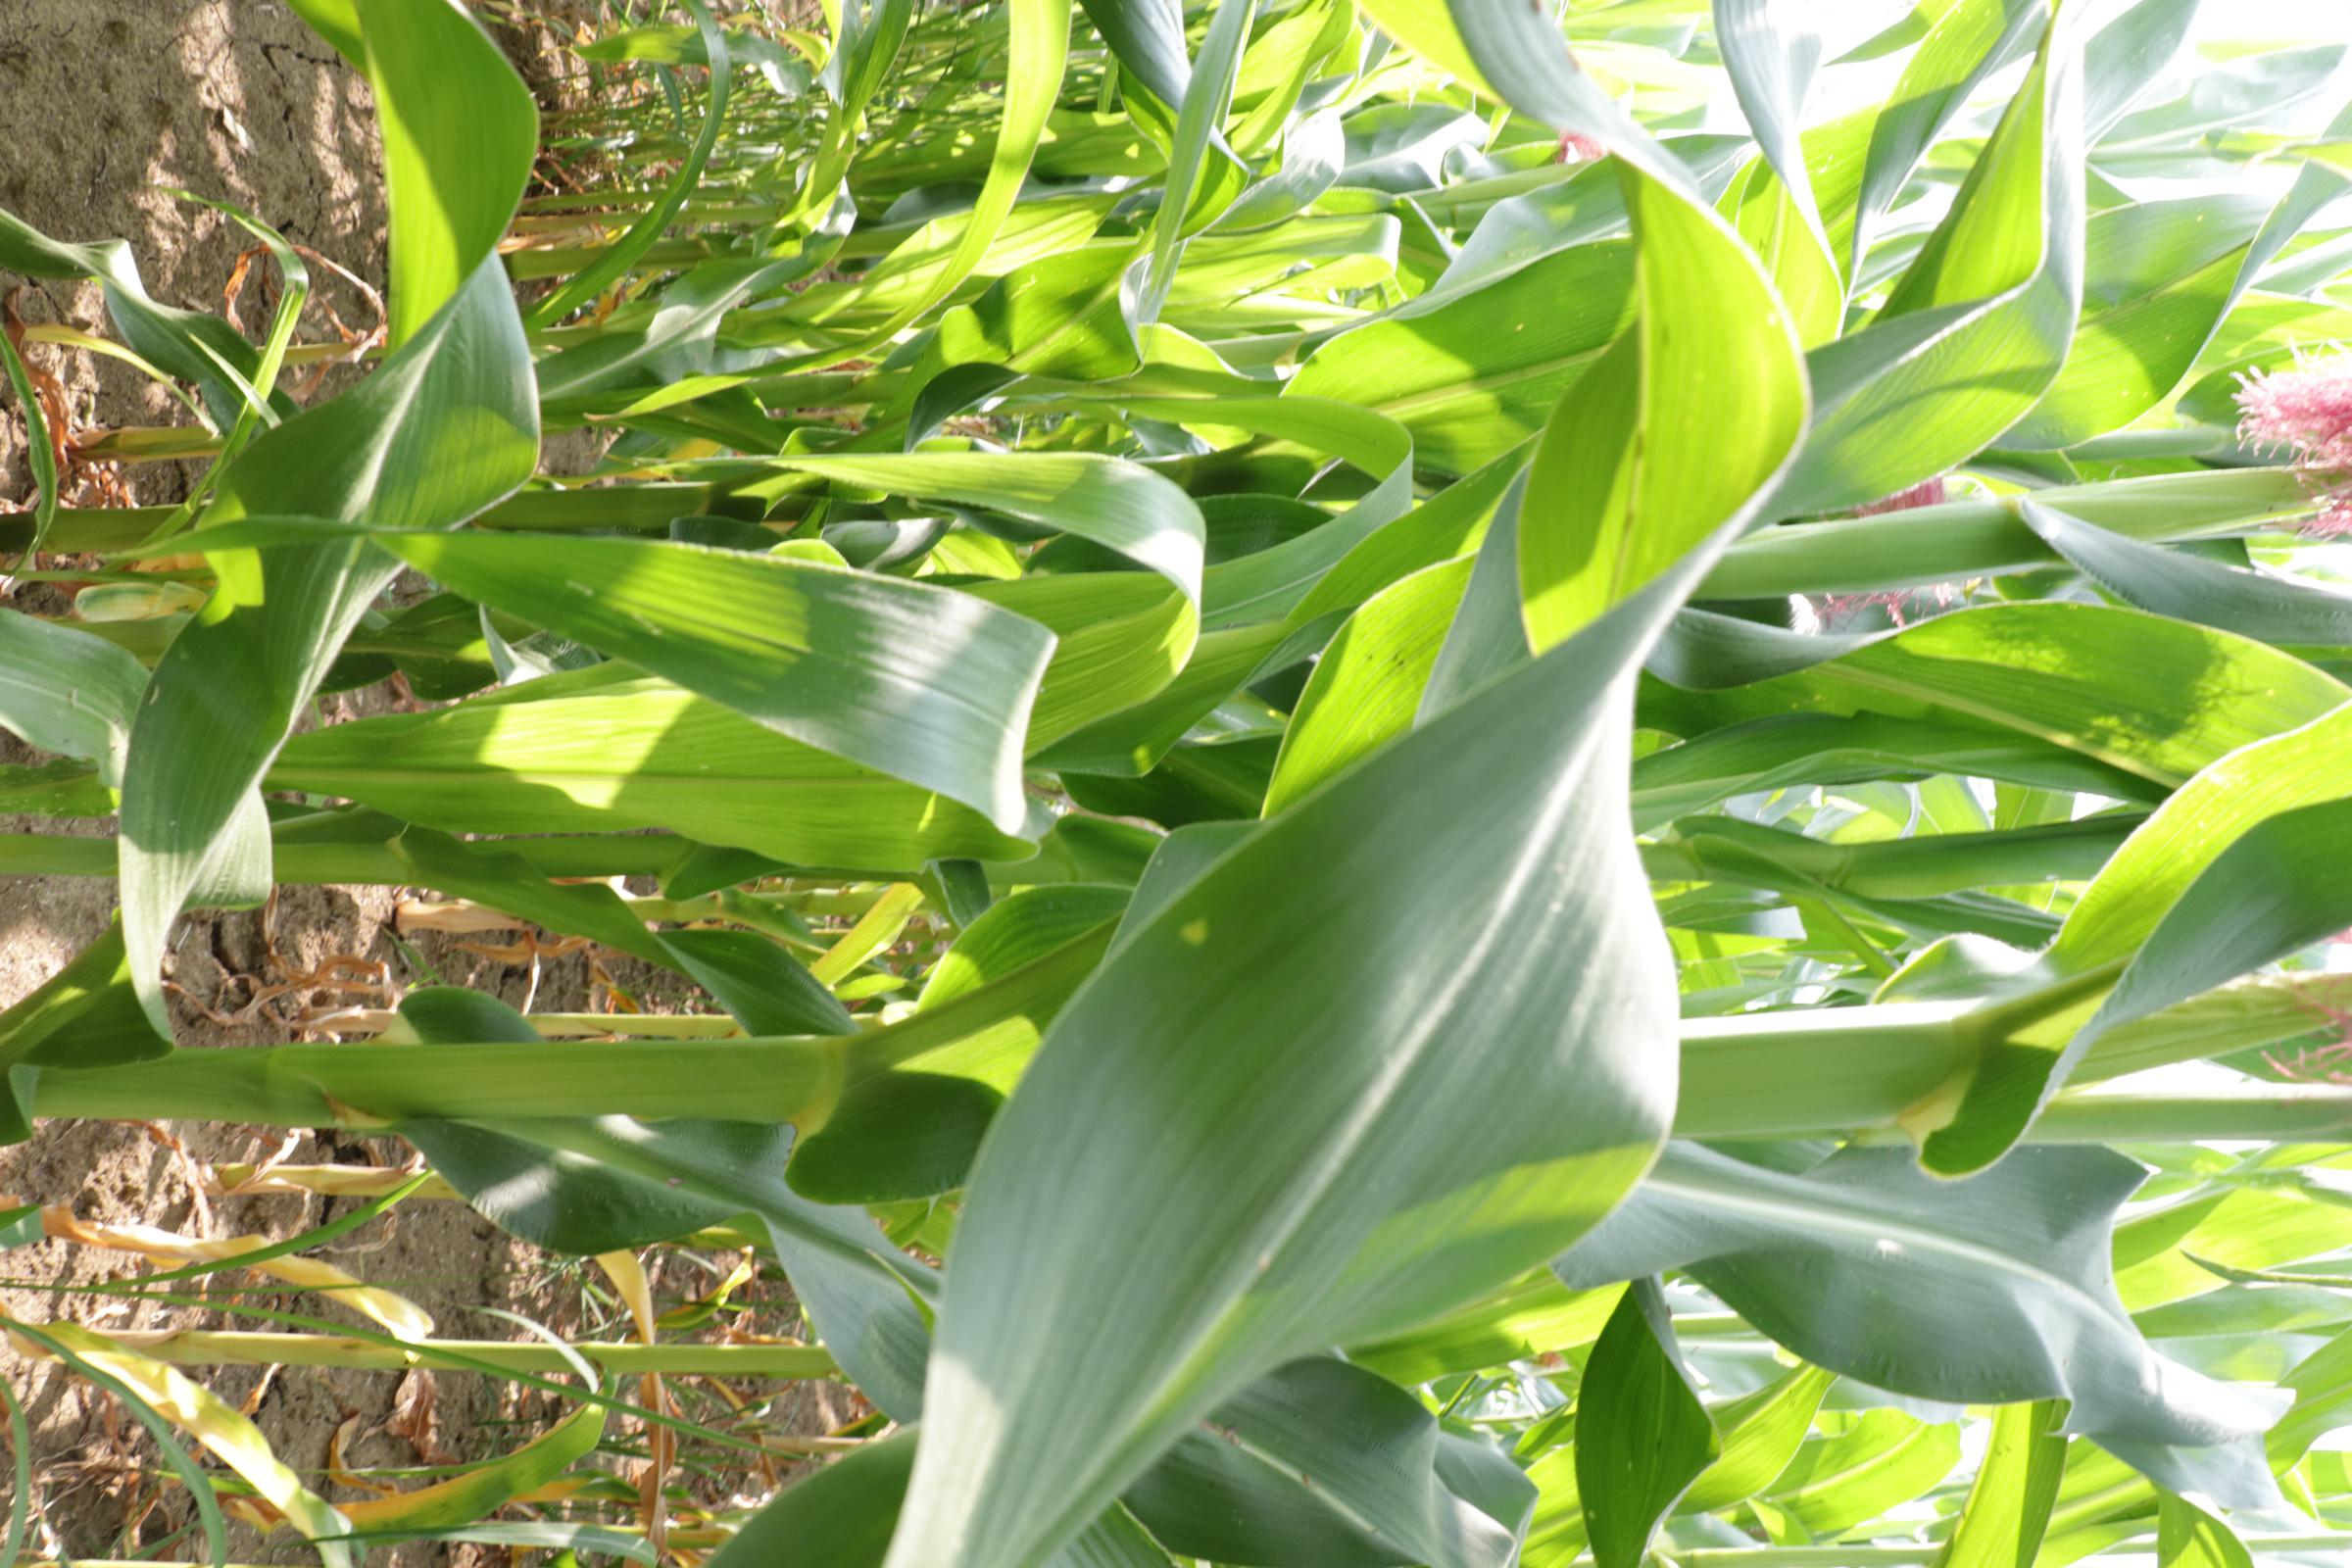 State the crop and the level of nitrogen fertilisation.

maize, reduced nitrogen fertilisation
